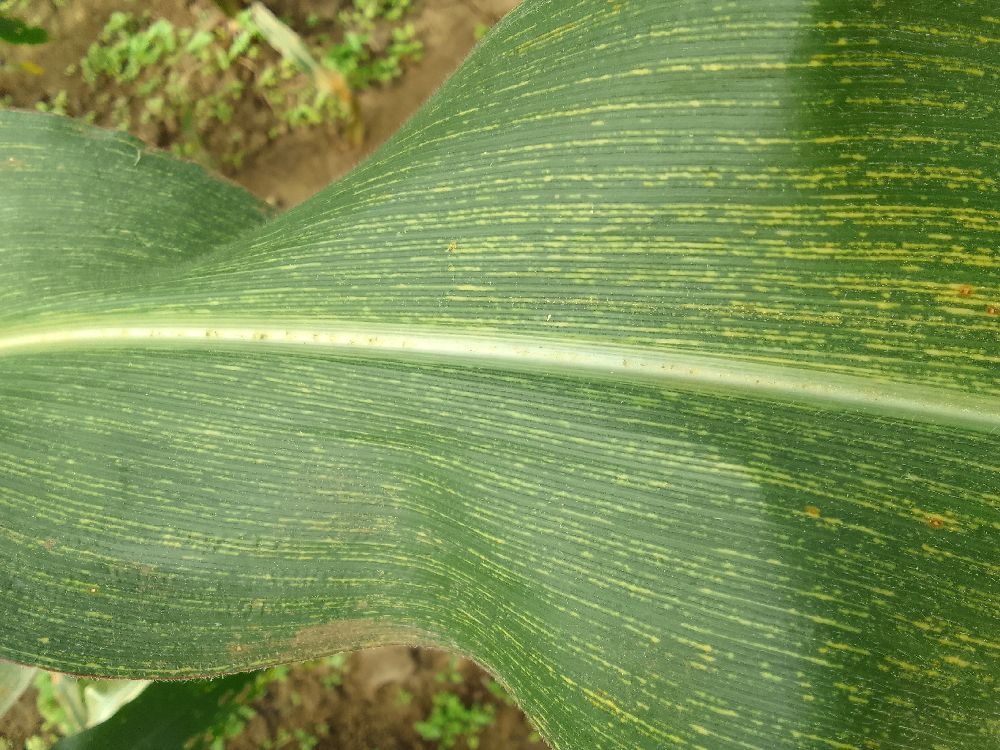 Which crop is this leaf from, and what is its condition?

maize, maize streak virus
